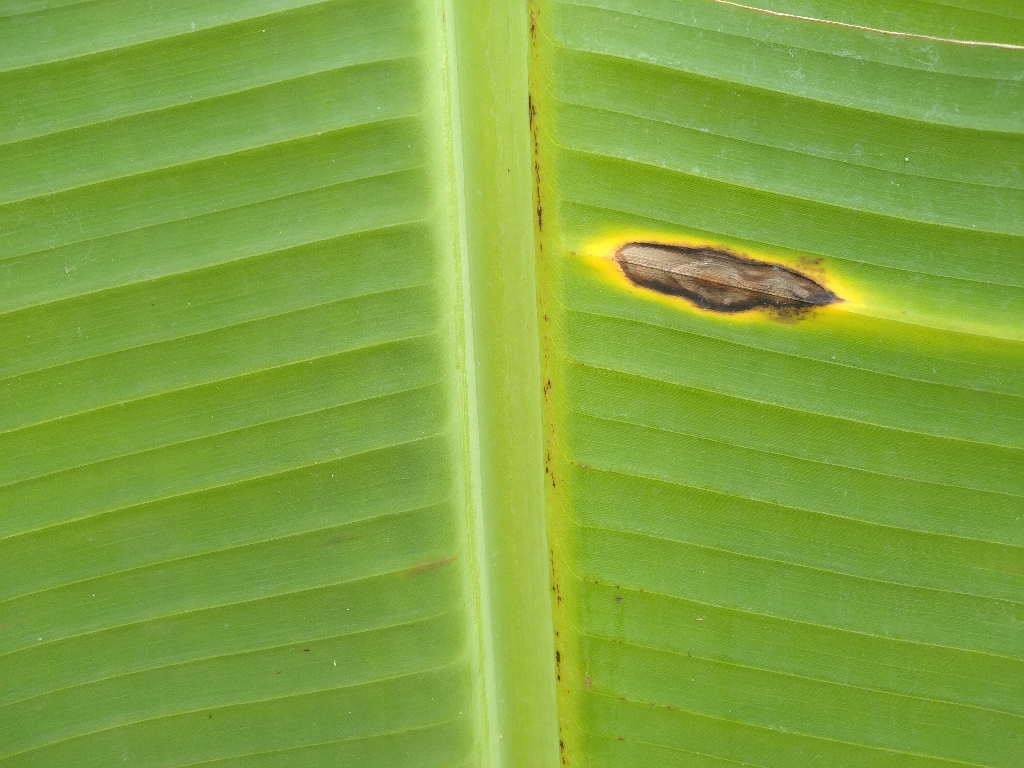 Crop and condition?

banana, black sigatoka
